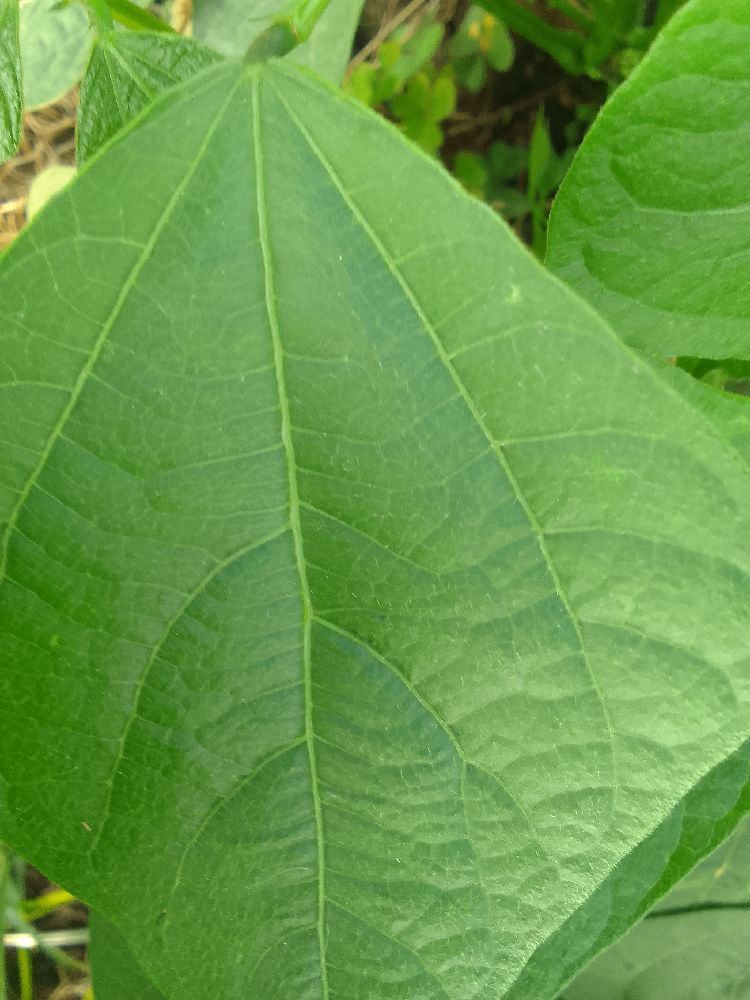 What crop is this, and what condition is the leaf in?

common bean, healthy
